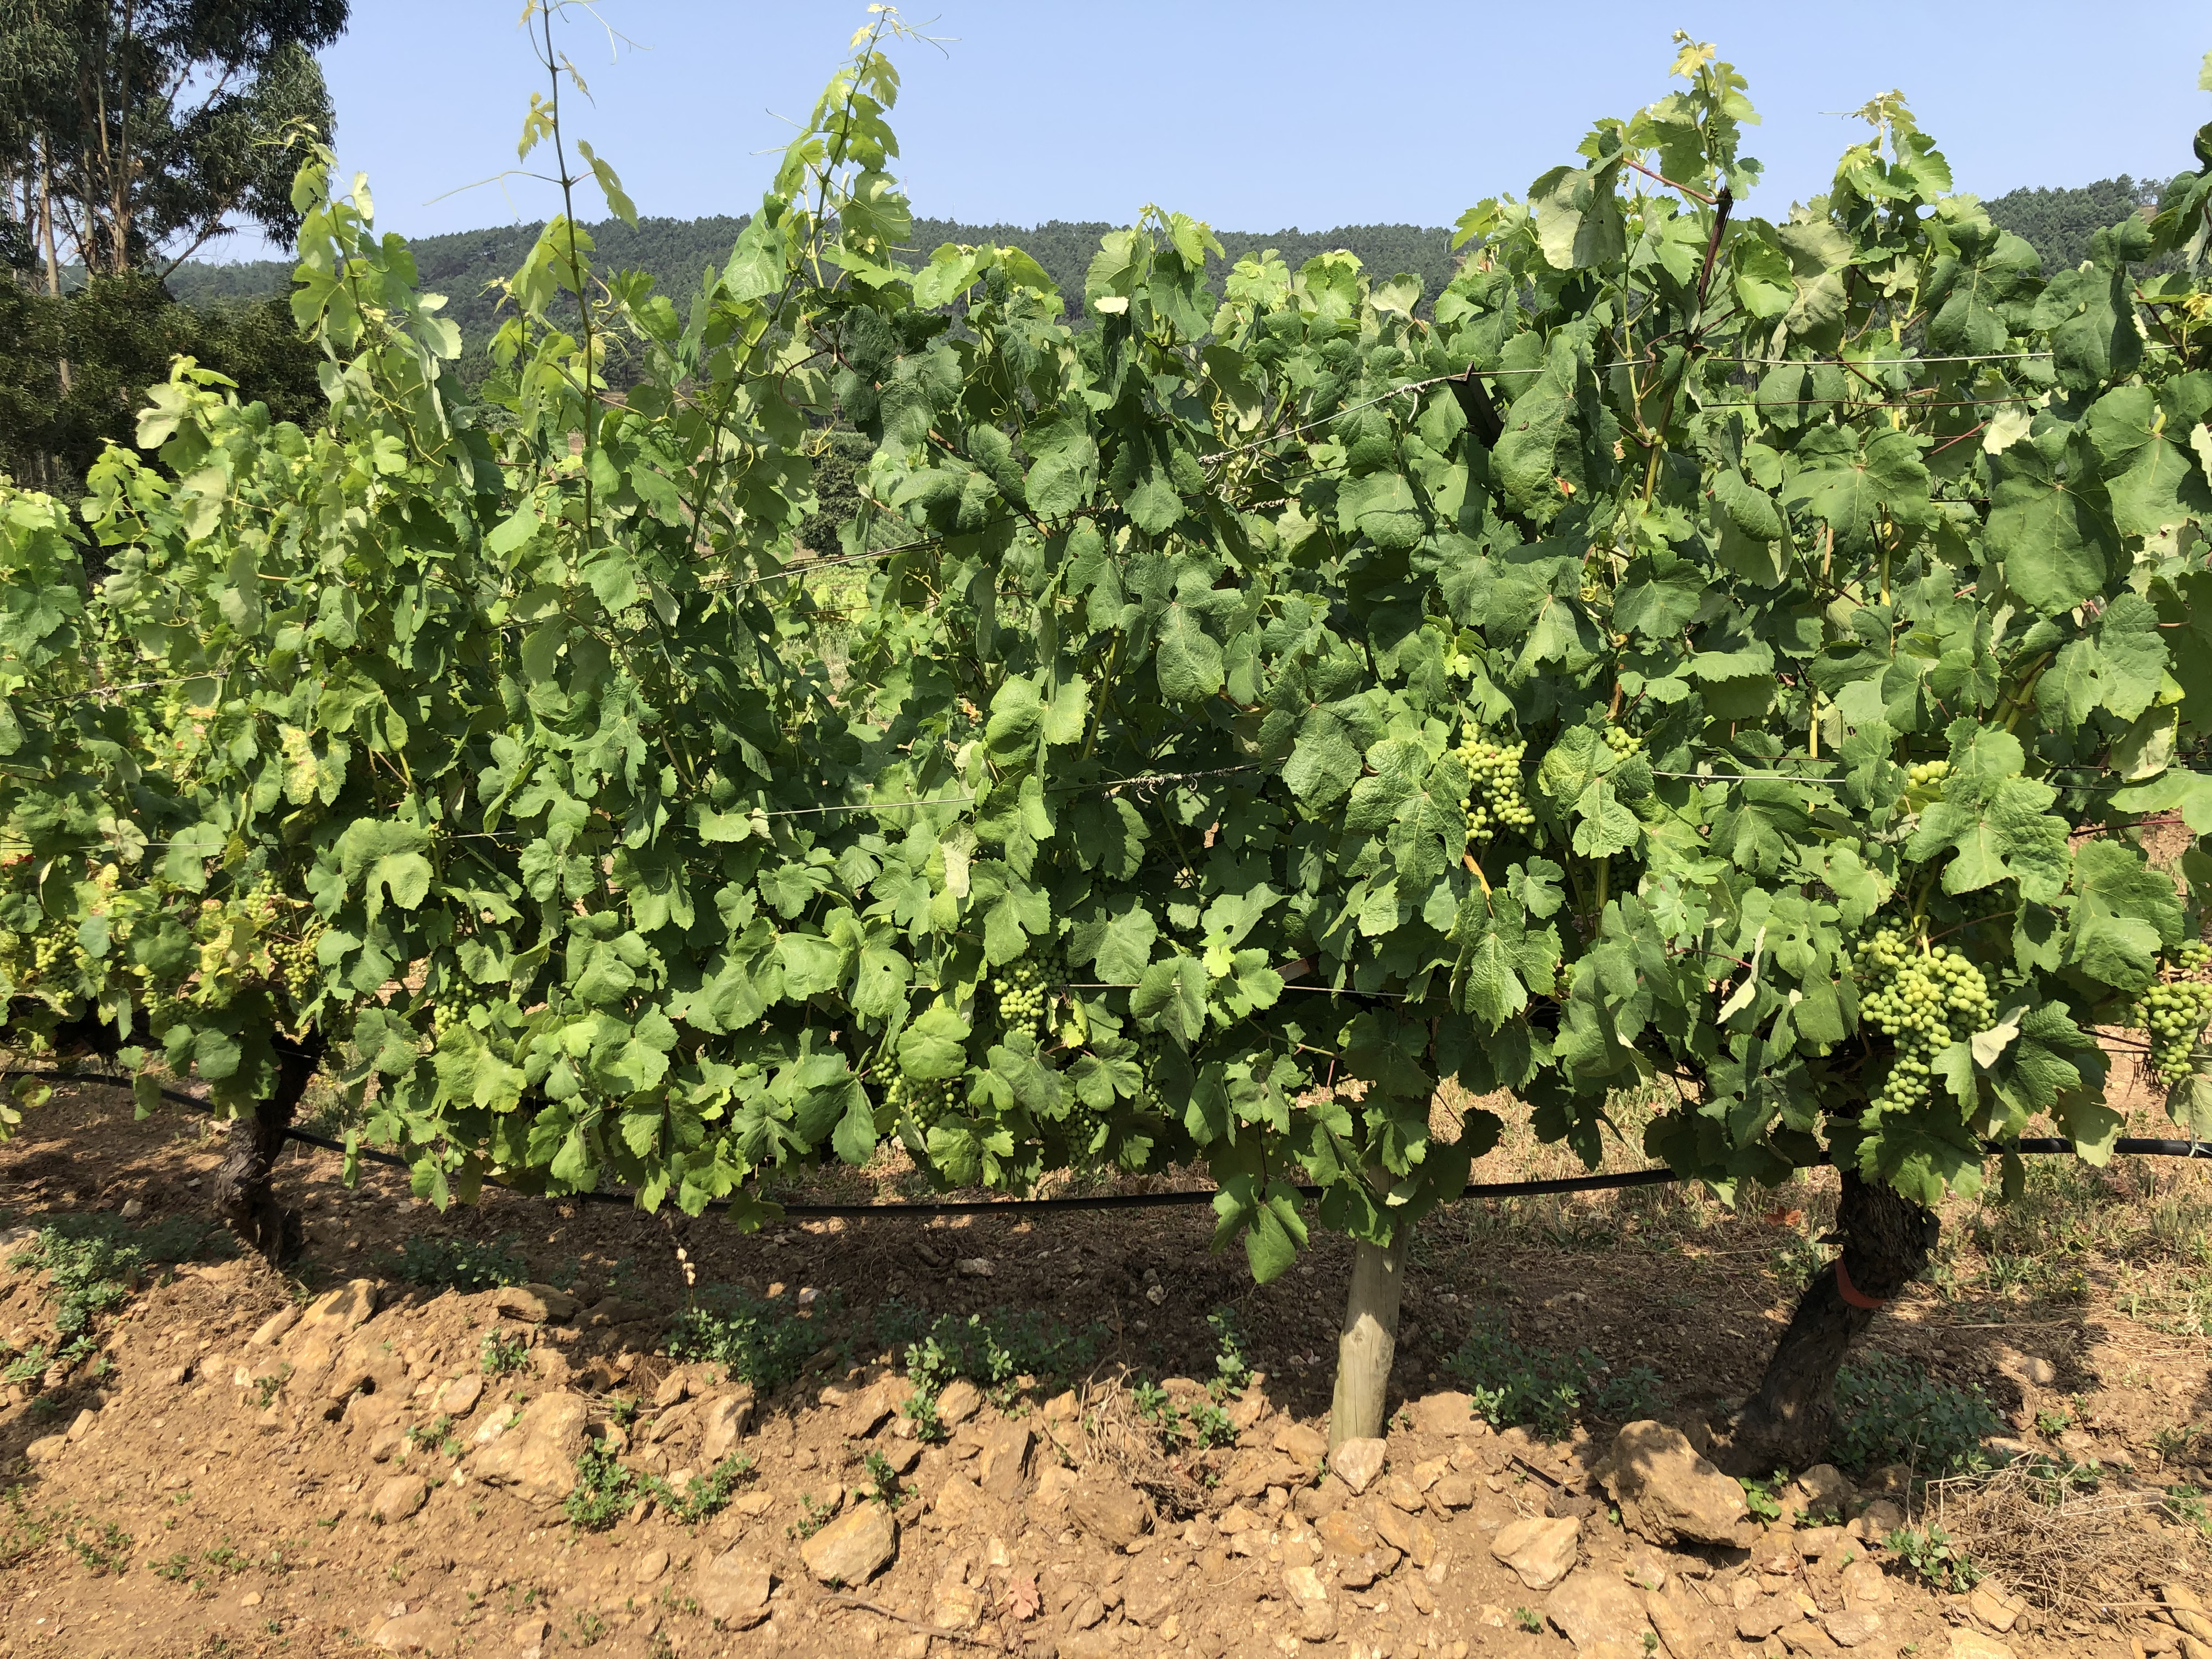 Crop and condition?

grapevine, not affected by esca disease
